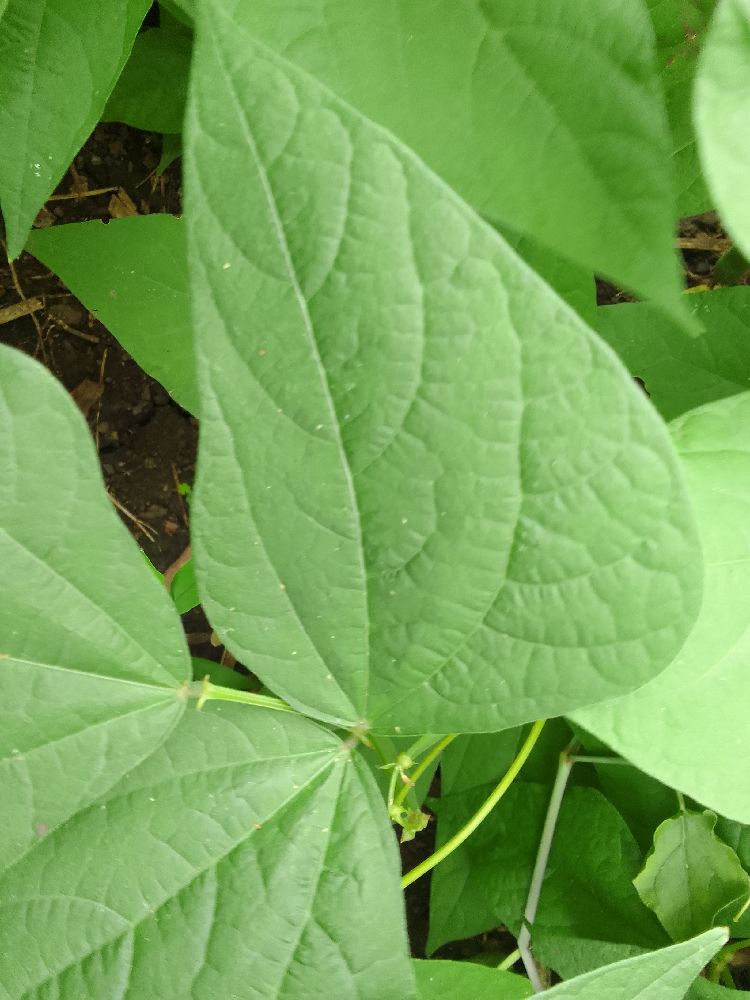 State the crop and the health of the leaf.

common bean, healthy
